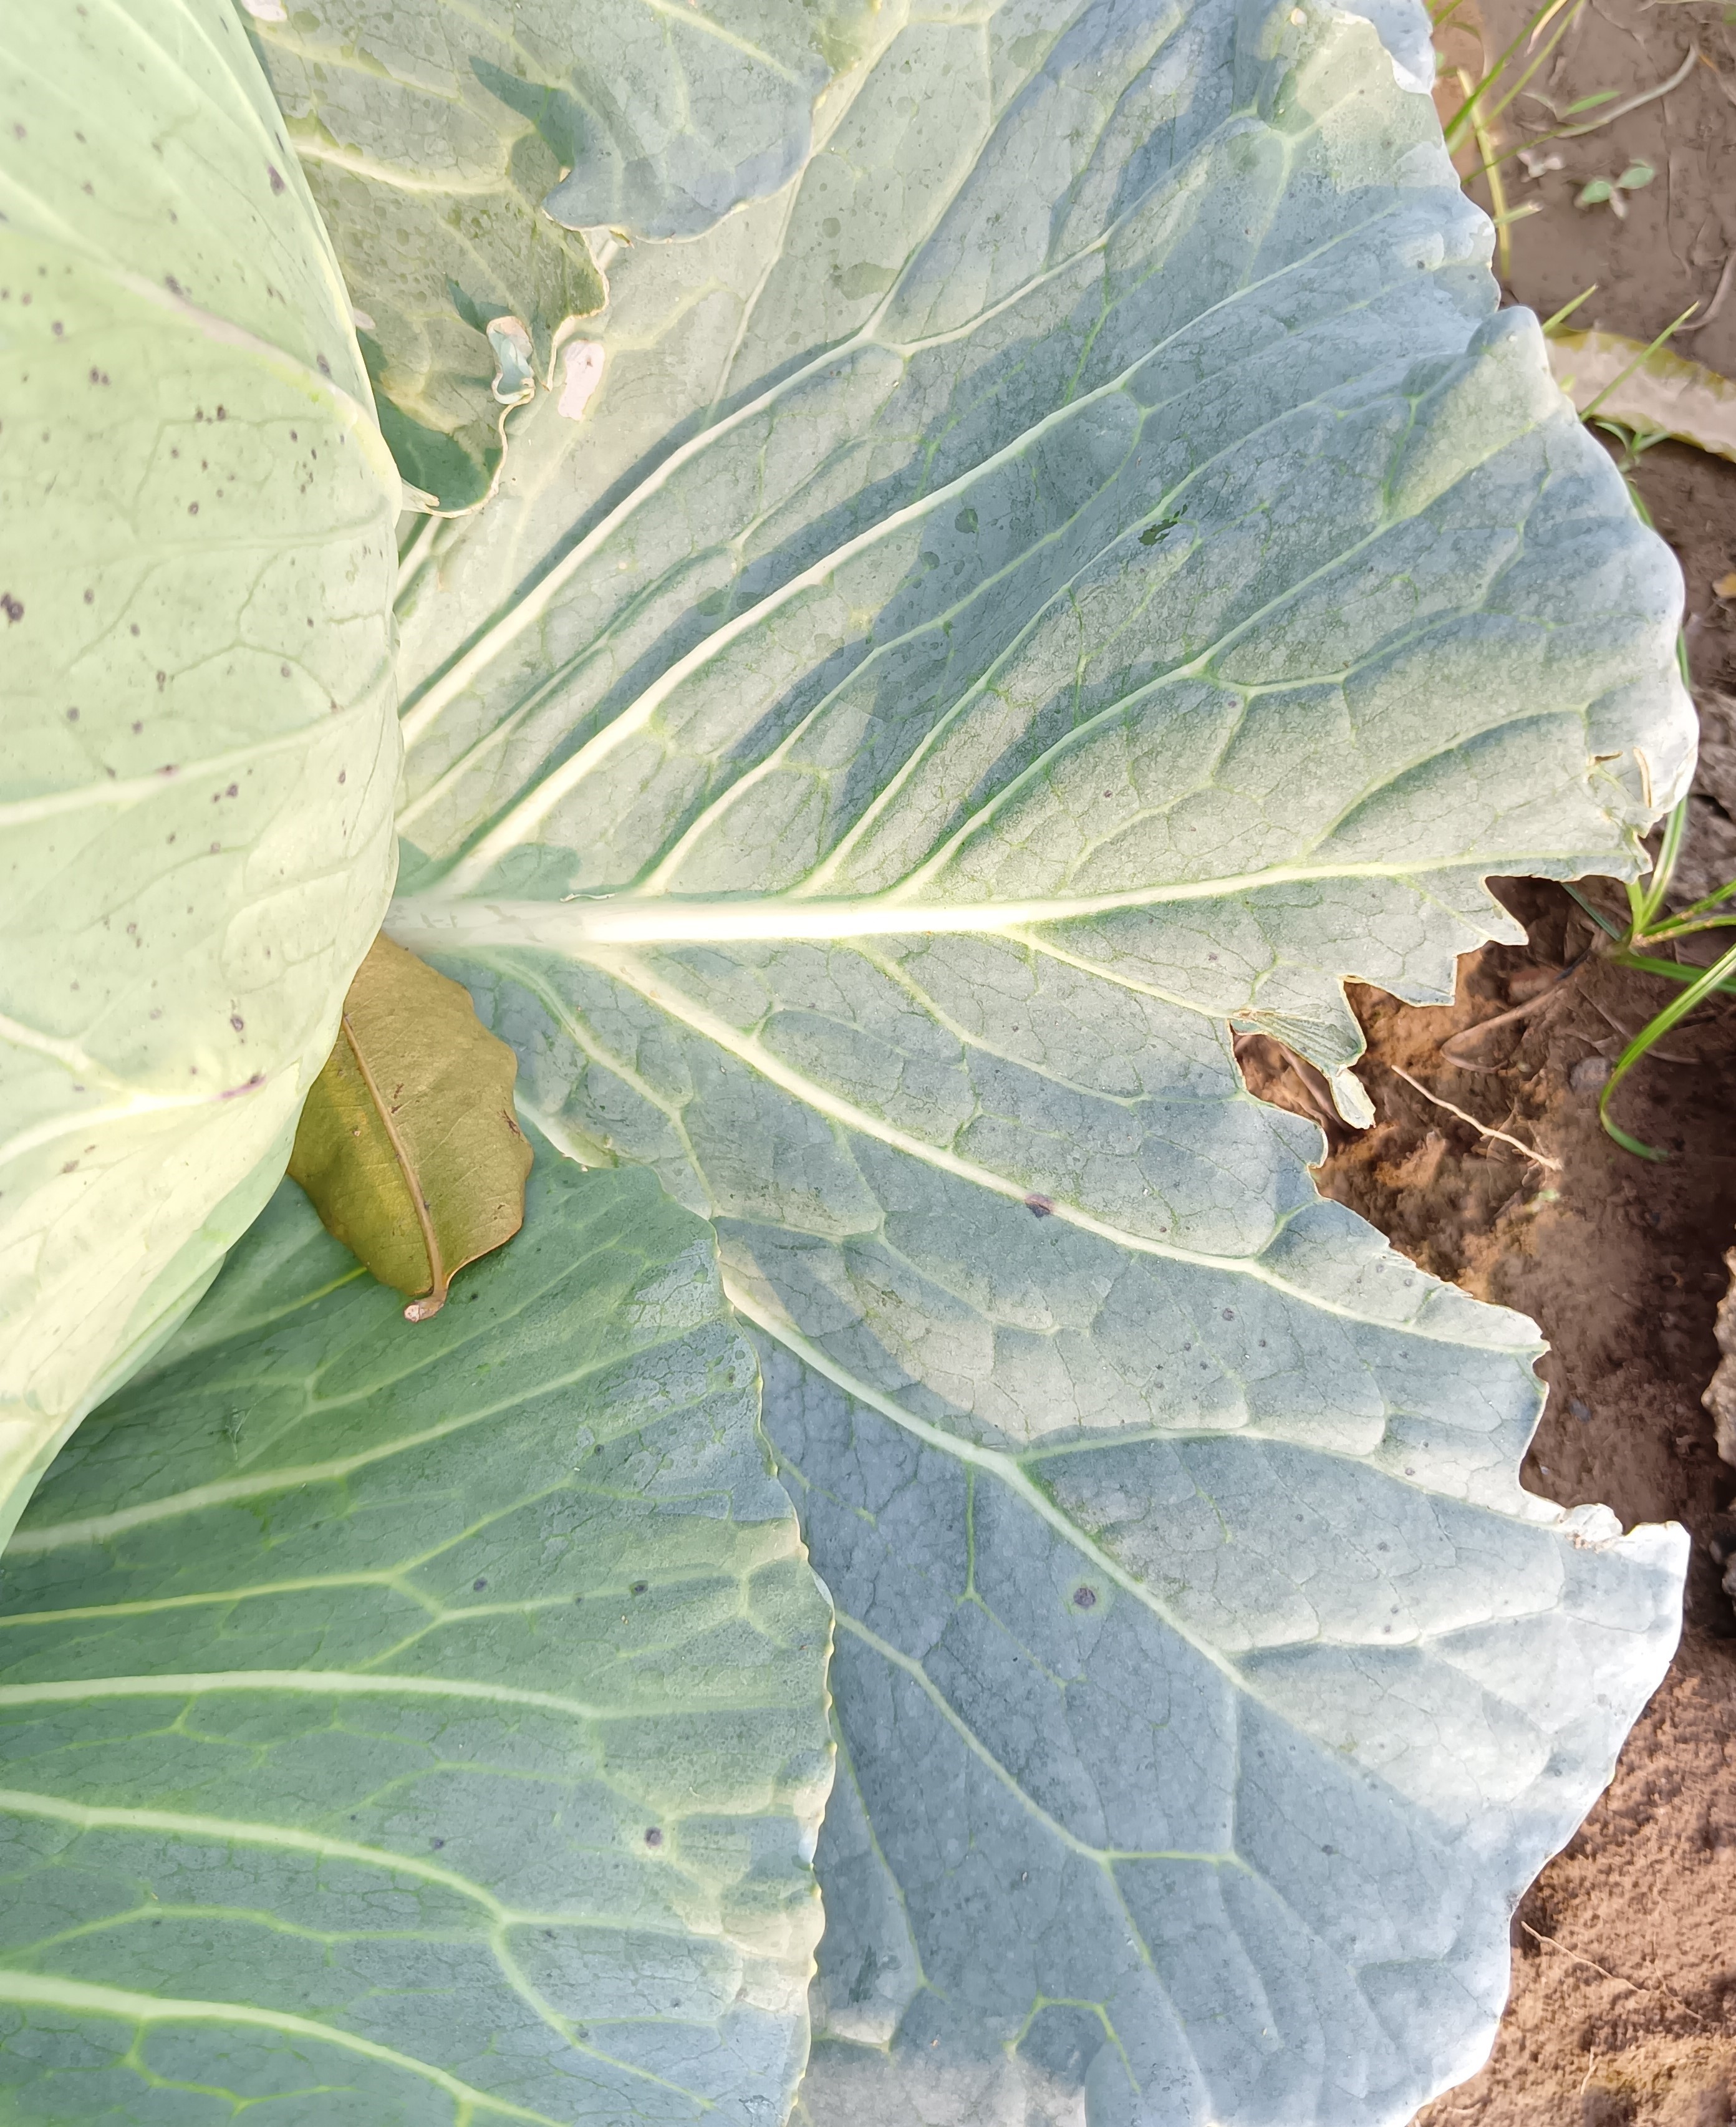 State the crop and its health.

cabbage, healthy
